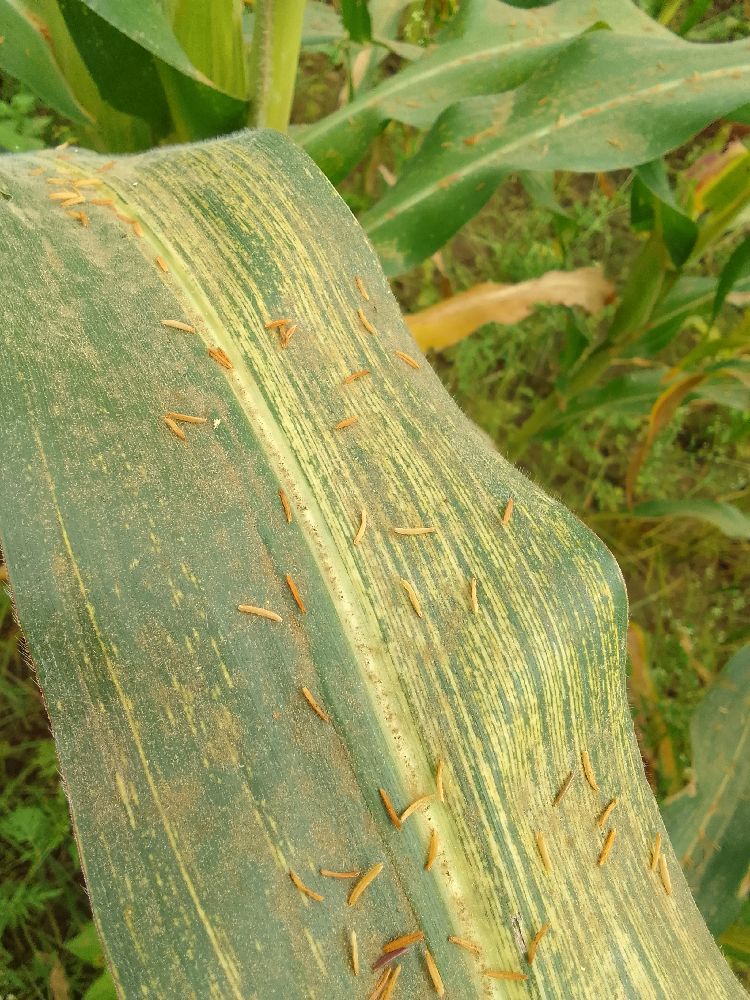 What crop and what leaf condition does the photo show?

maize, maize streak virus
